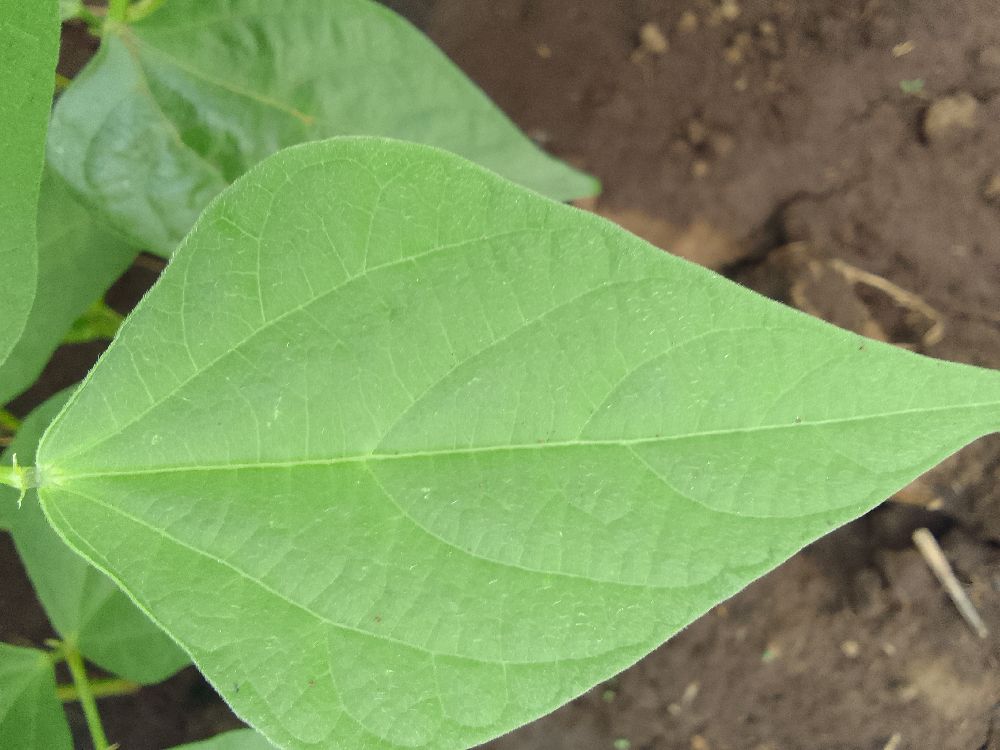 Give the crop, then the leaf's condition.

common bean, healthy
